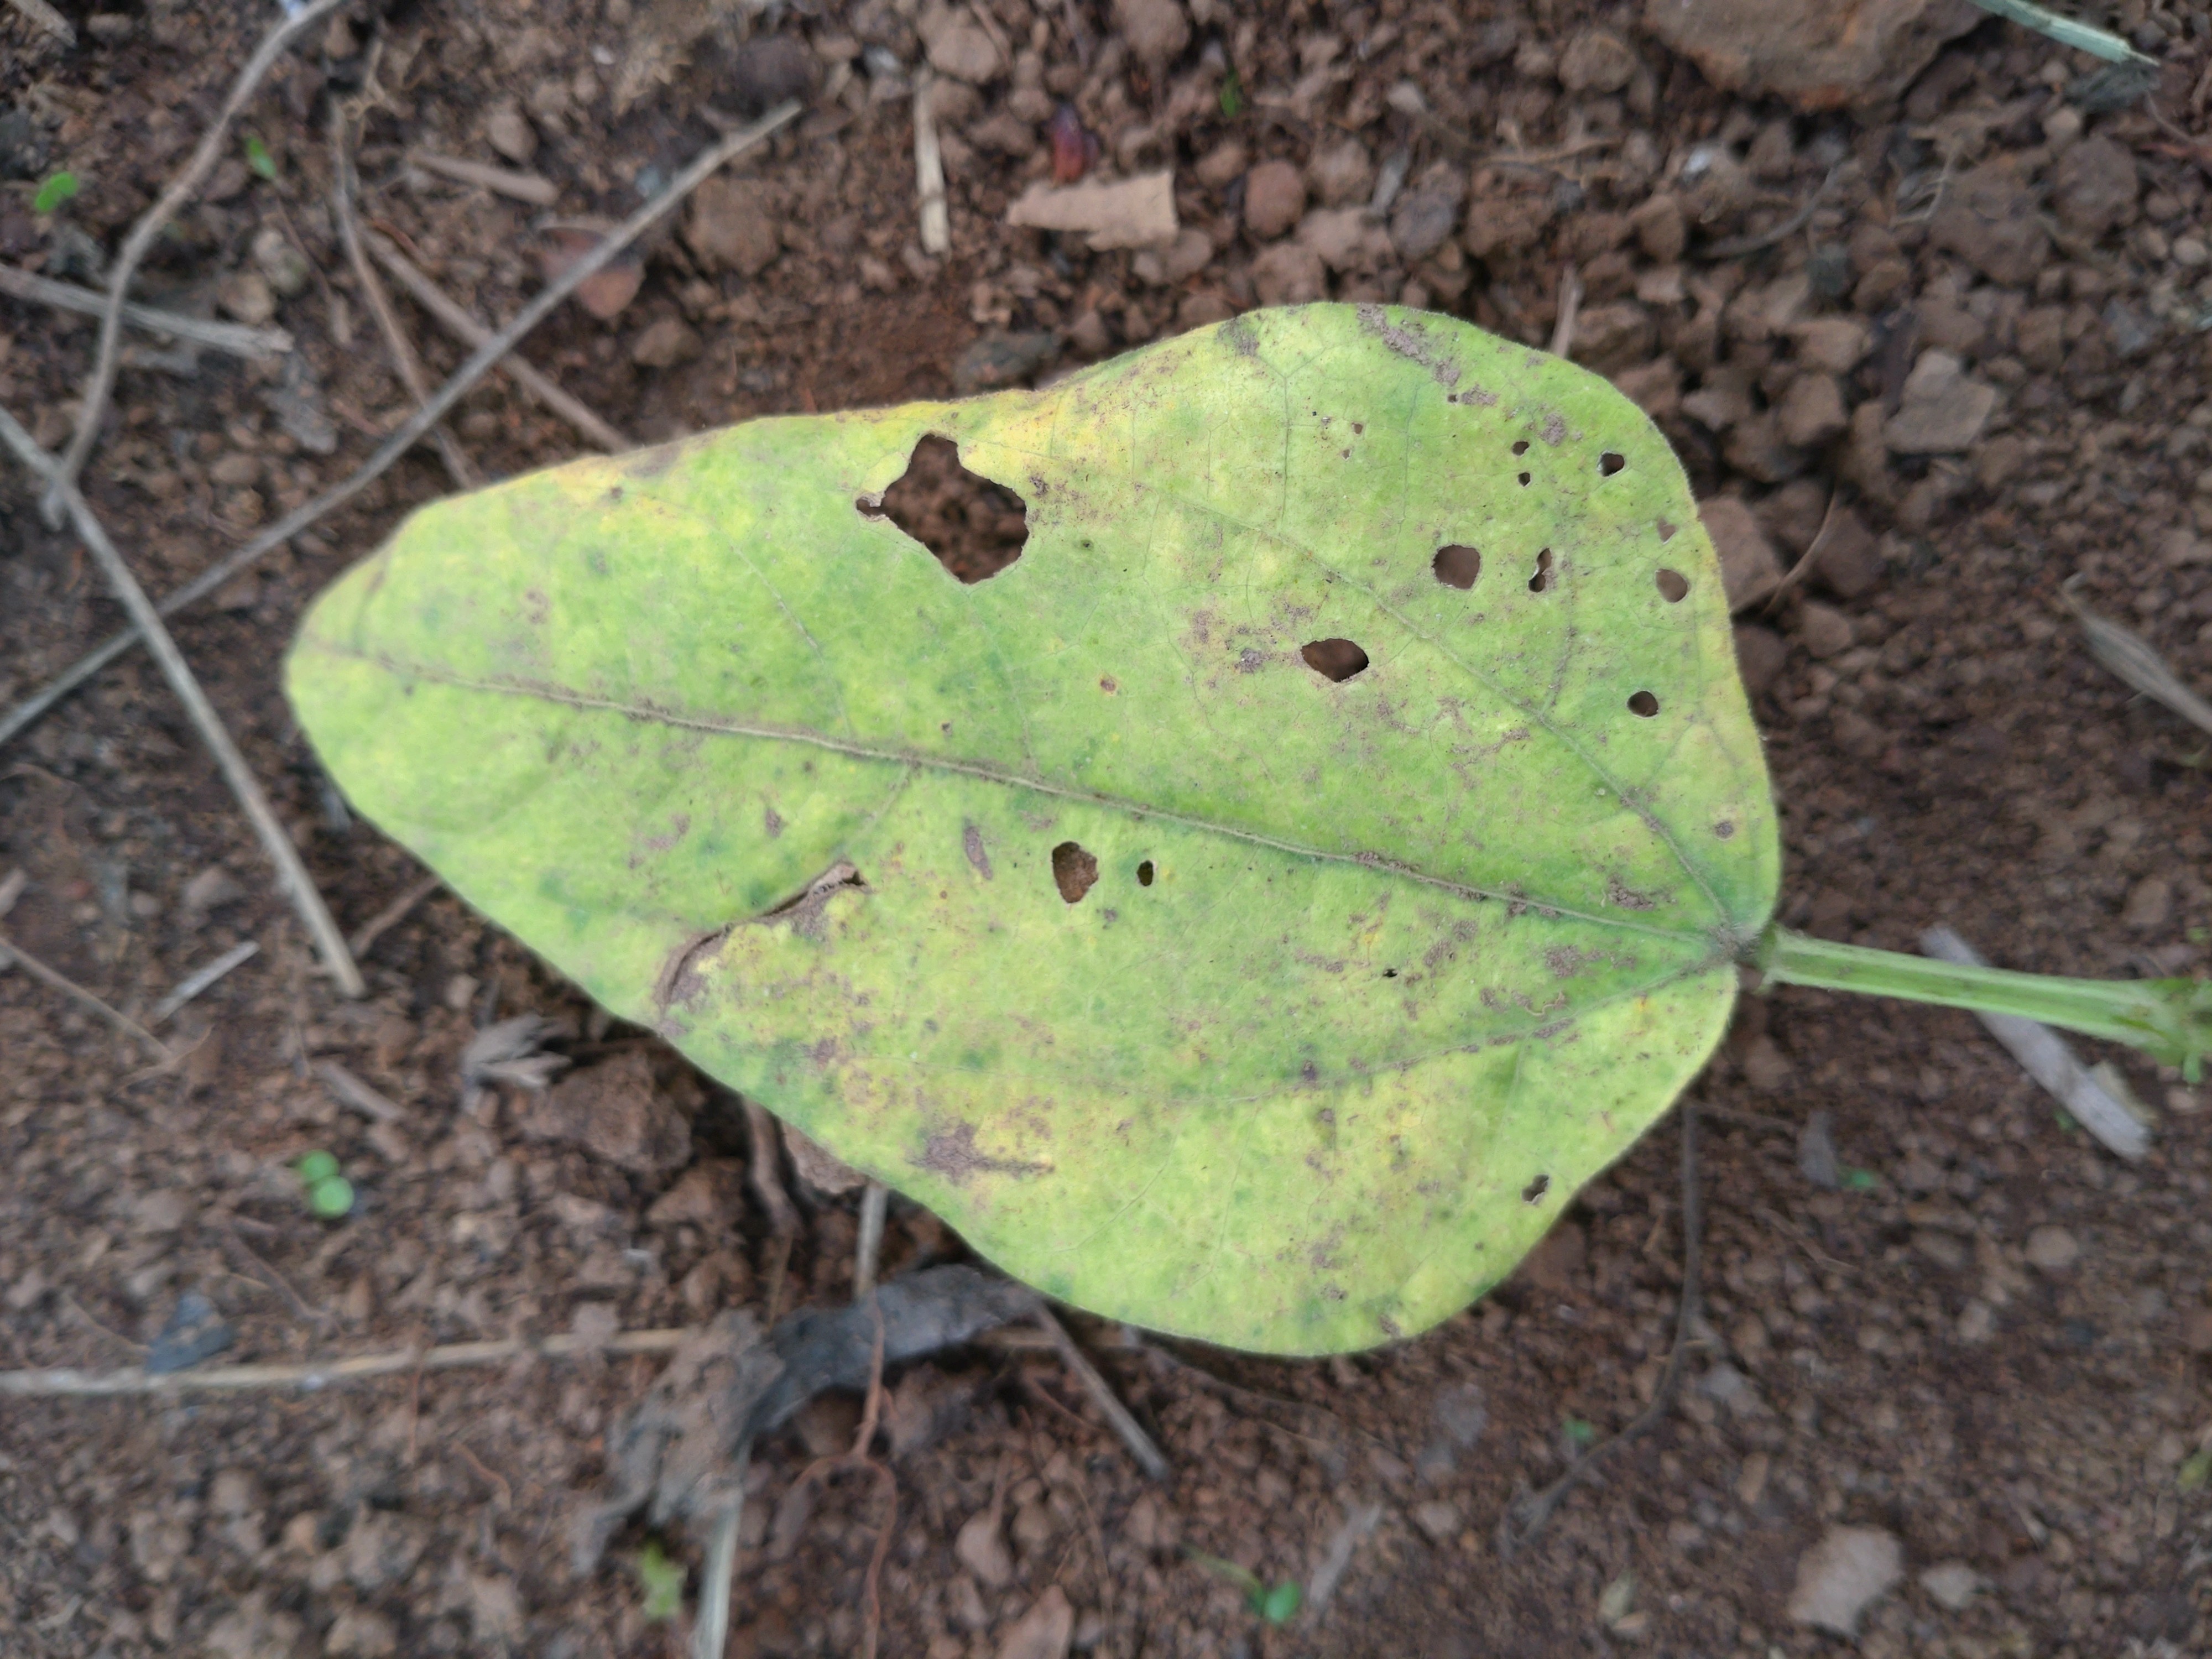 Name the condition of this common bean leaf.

rust
